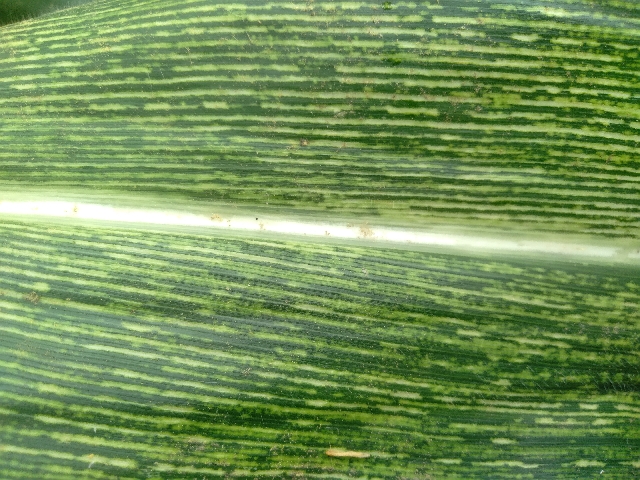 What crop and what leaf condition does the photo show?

maize, maize streak virus
